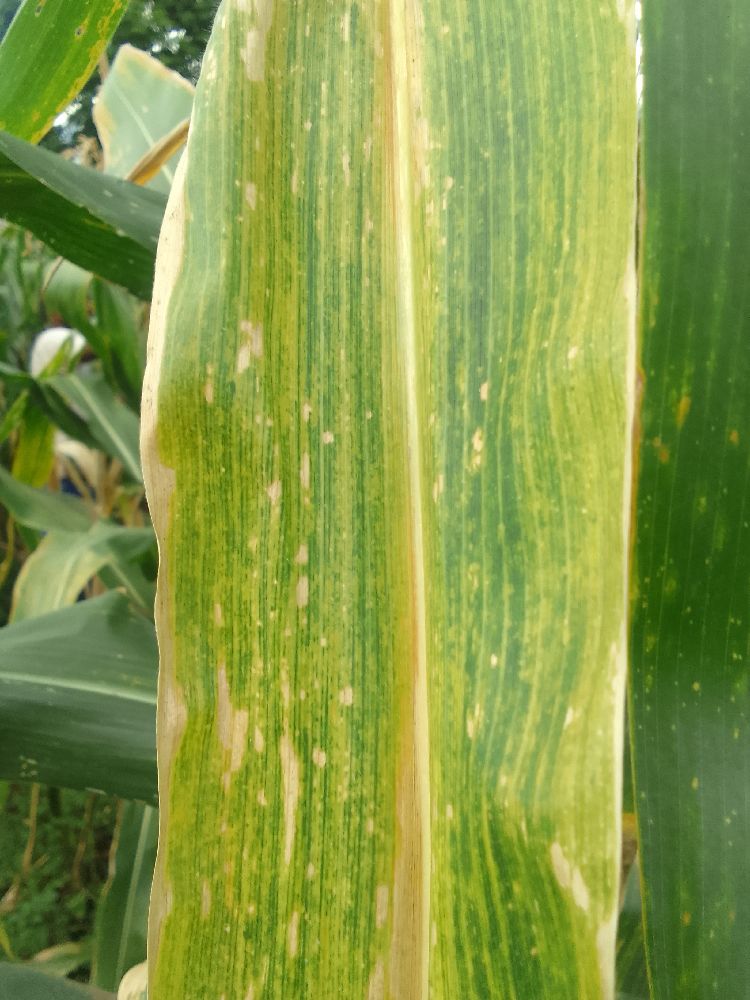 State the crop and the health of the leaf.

maize, maize lethal necrosis
